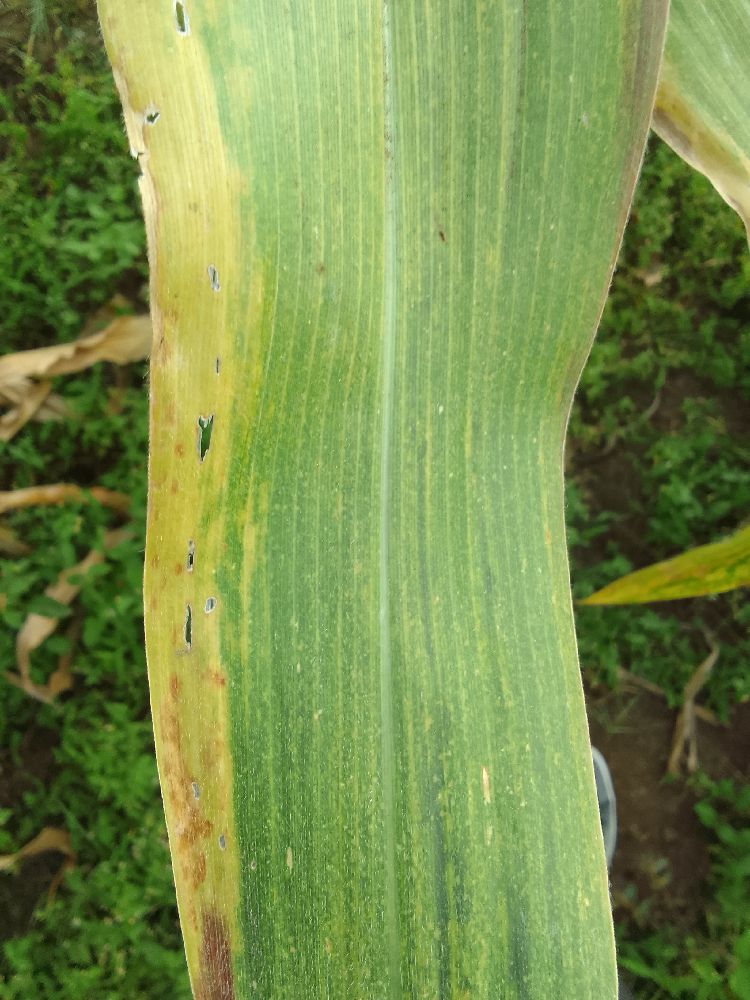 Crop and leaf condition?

maize, maize lethal necrosis
